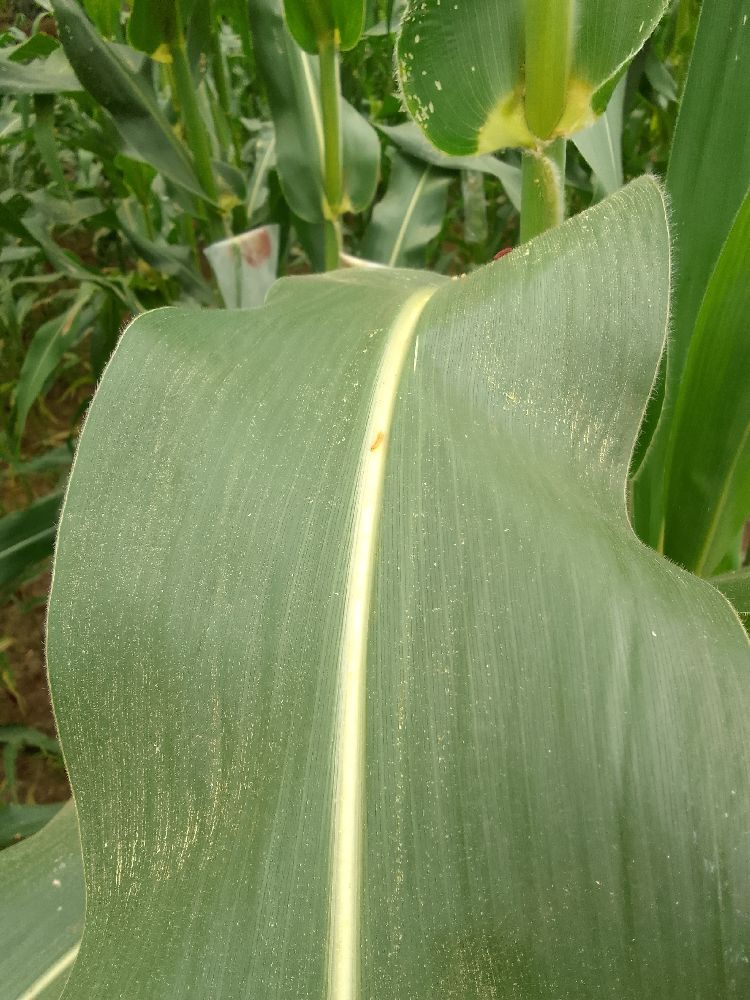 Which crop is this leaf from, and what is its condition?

maize, healthy
